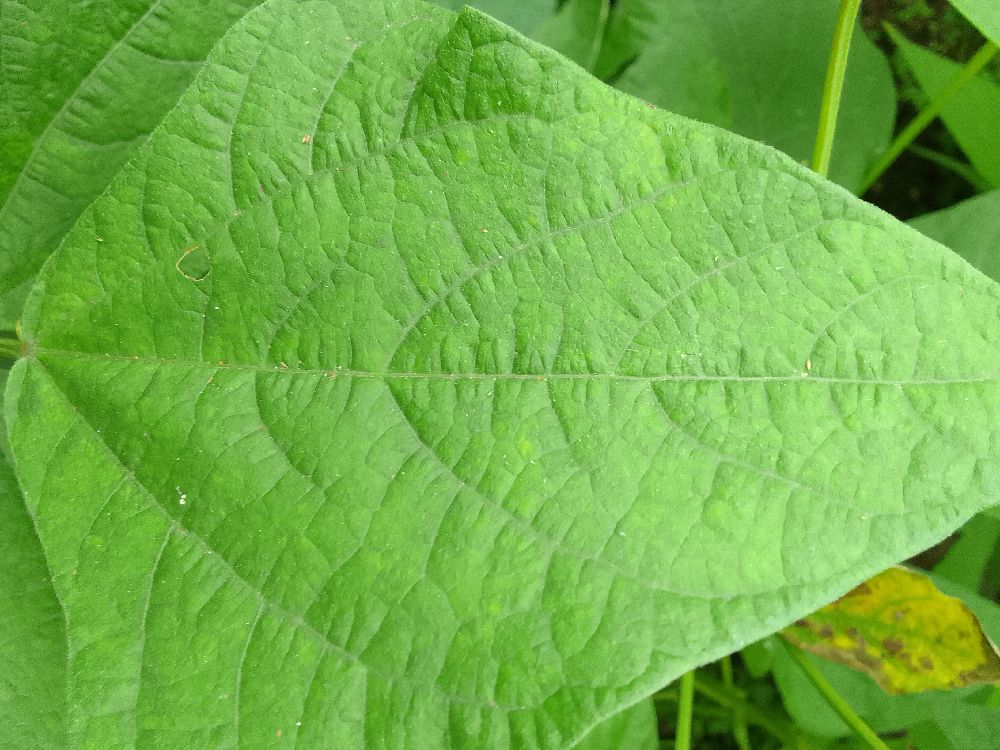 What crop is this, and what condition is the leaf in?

common bean, healthy
